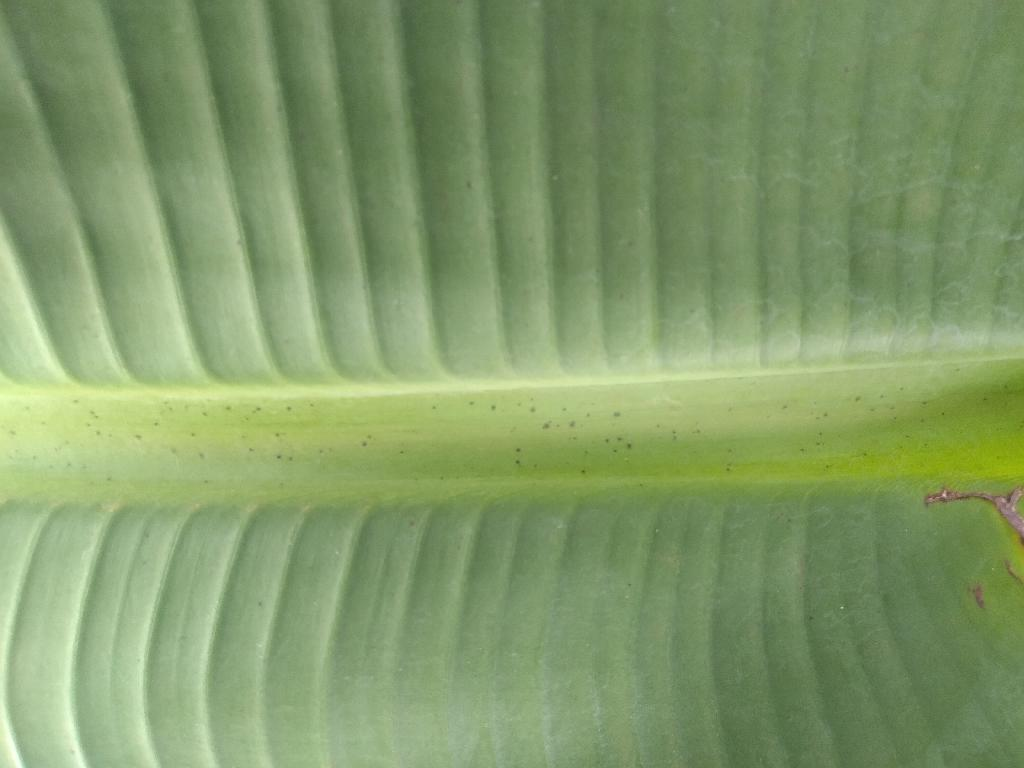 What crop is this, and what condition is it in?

banana, healthy
